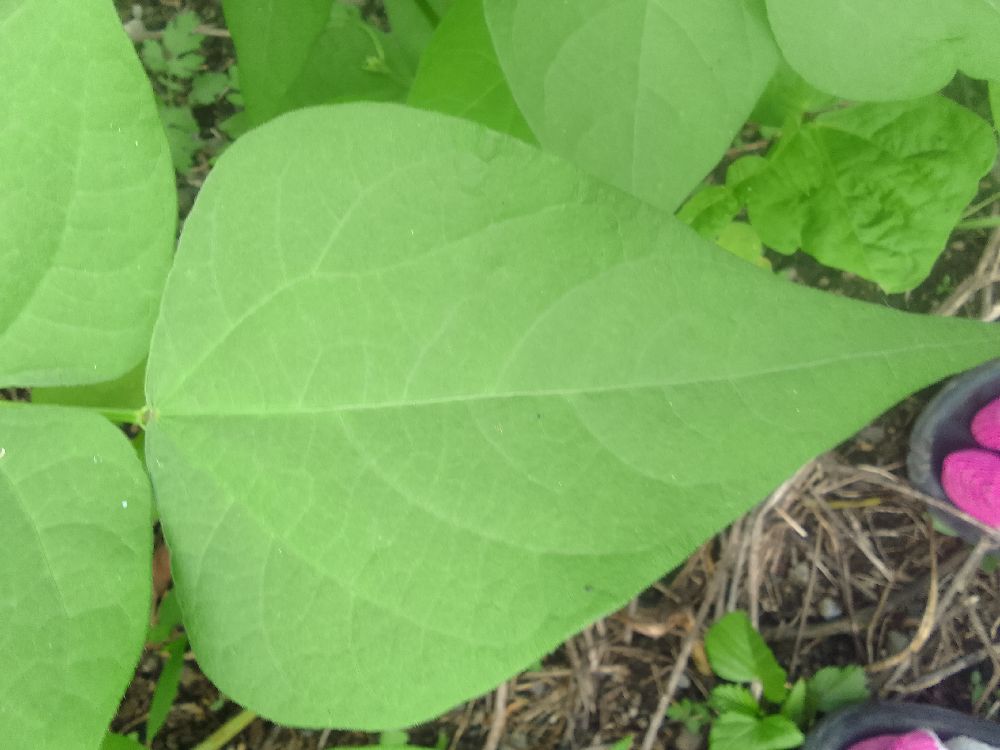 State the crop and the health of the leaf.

common bean, healthy
